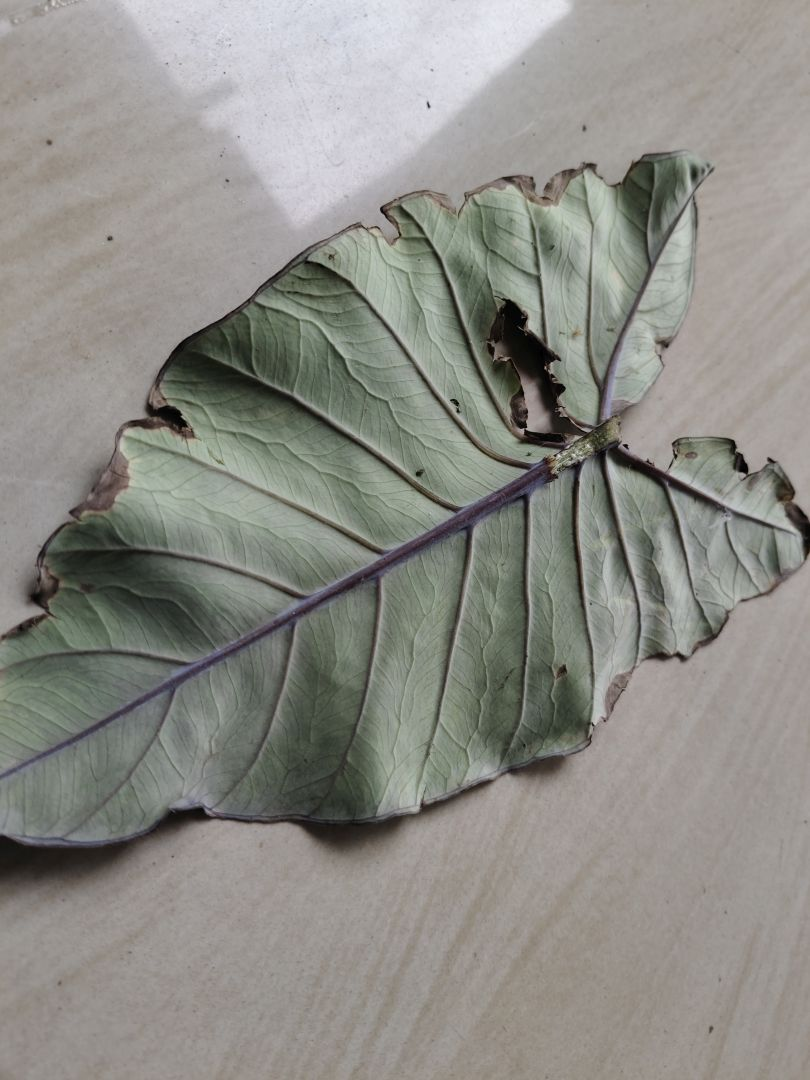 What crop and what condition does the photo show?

taro, leaf blight
